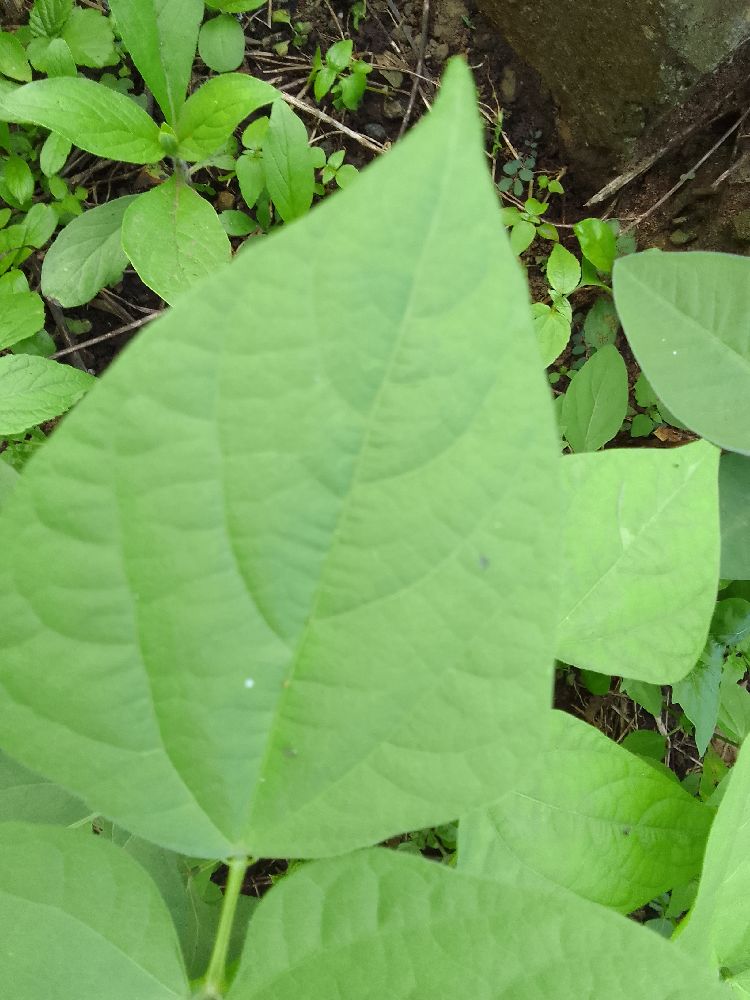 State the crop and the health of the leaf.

common bean, healthy
